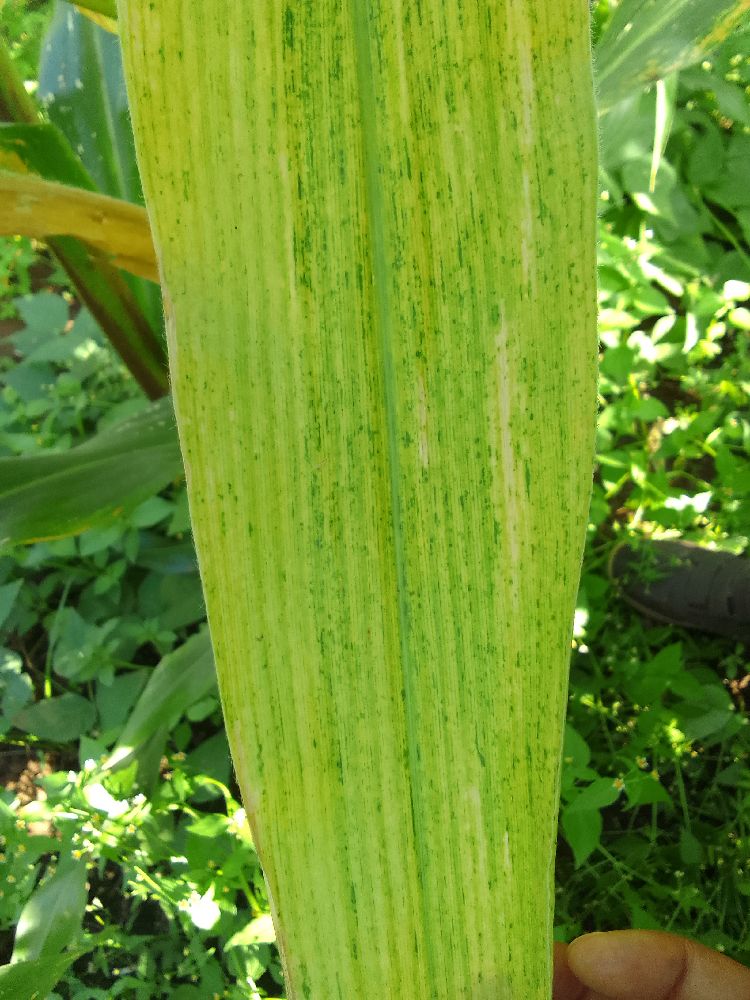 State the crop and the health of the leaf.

maize, maize lethal necrosis
